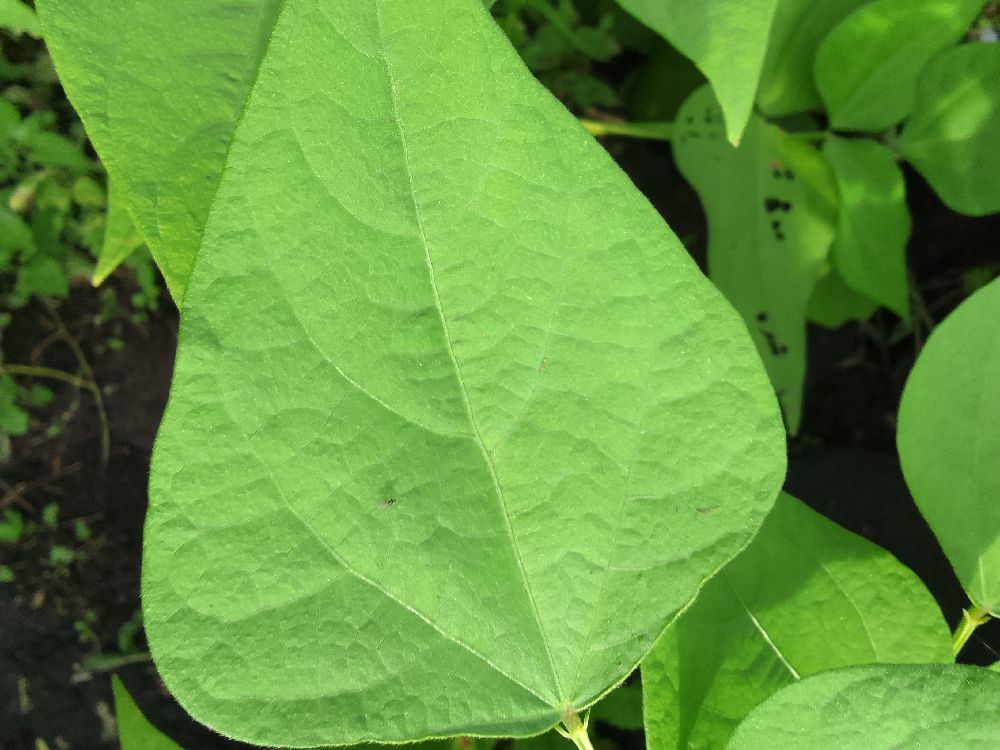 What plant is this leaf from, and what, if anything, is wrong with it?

common bean, healthy
